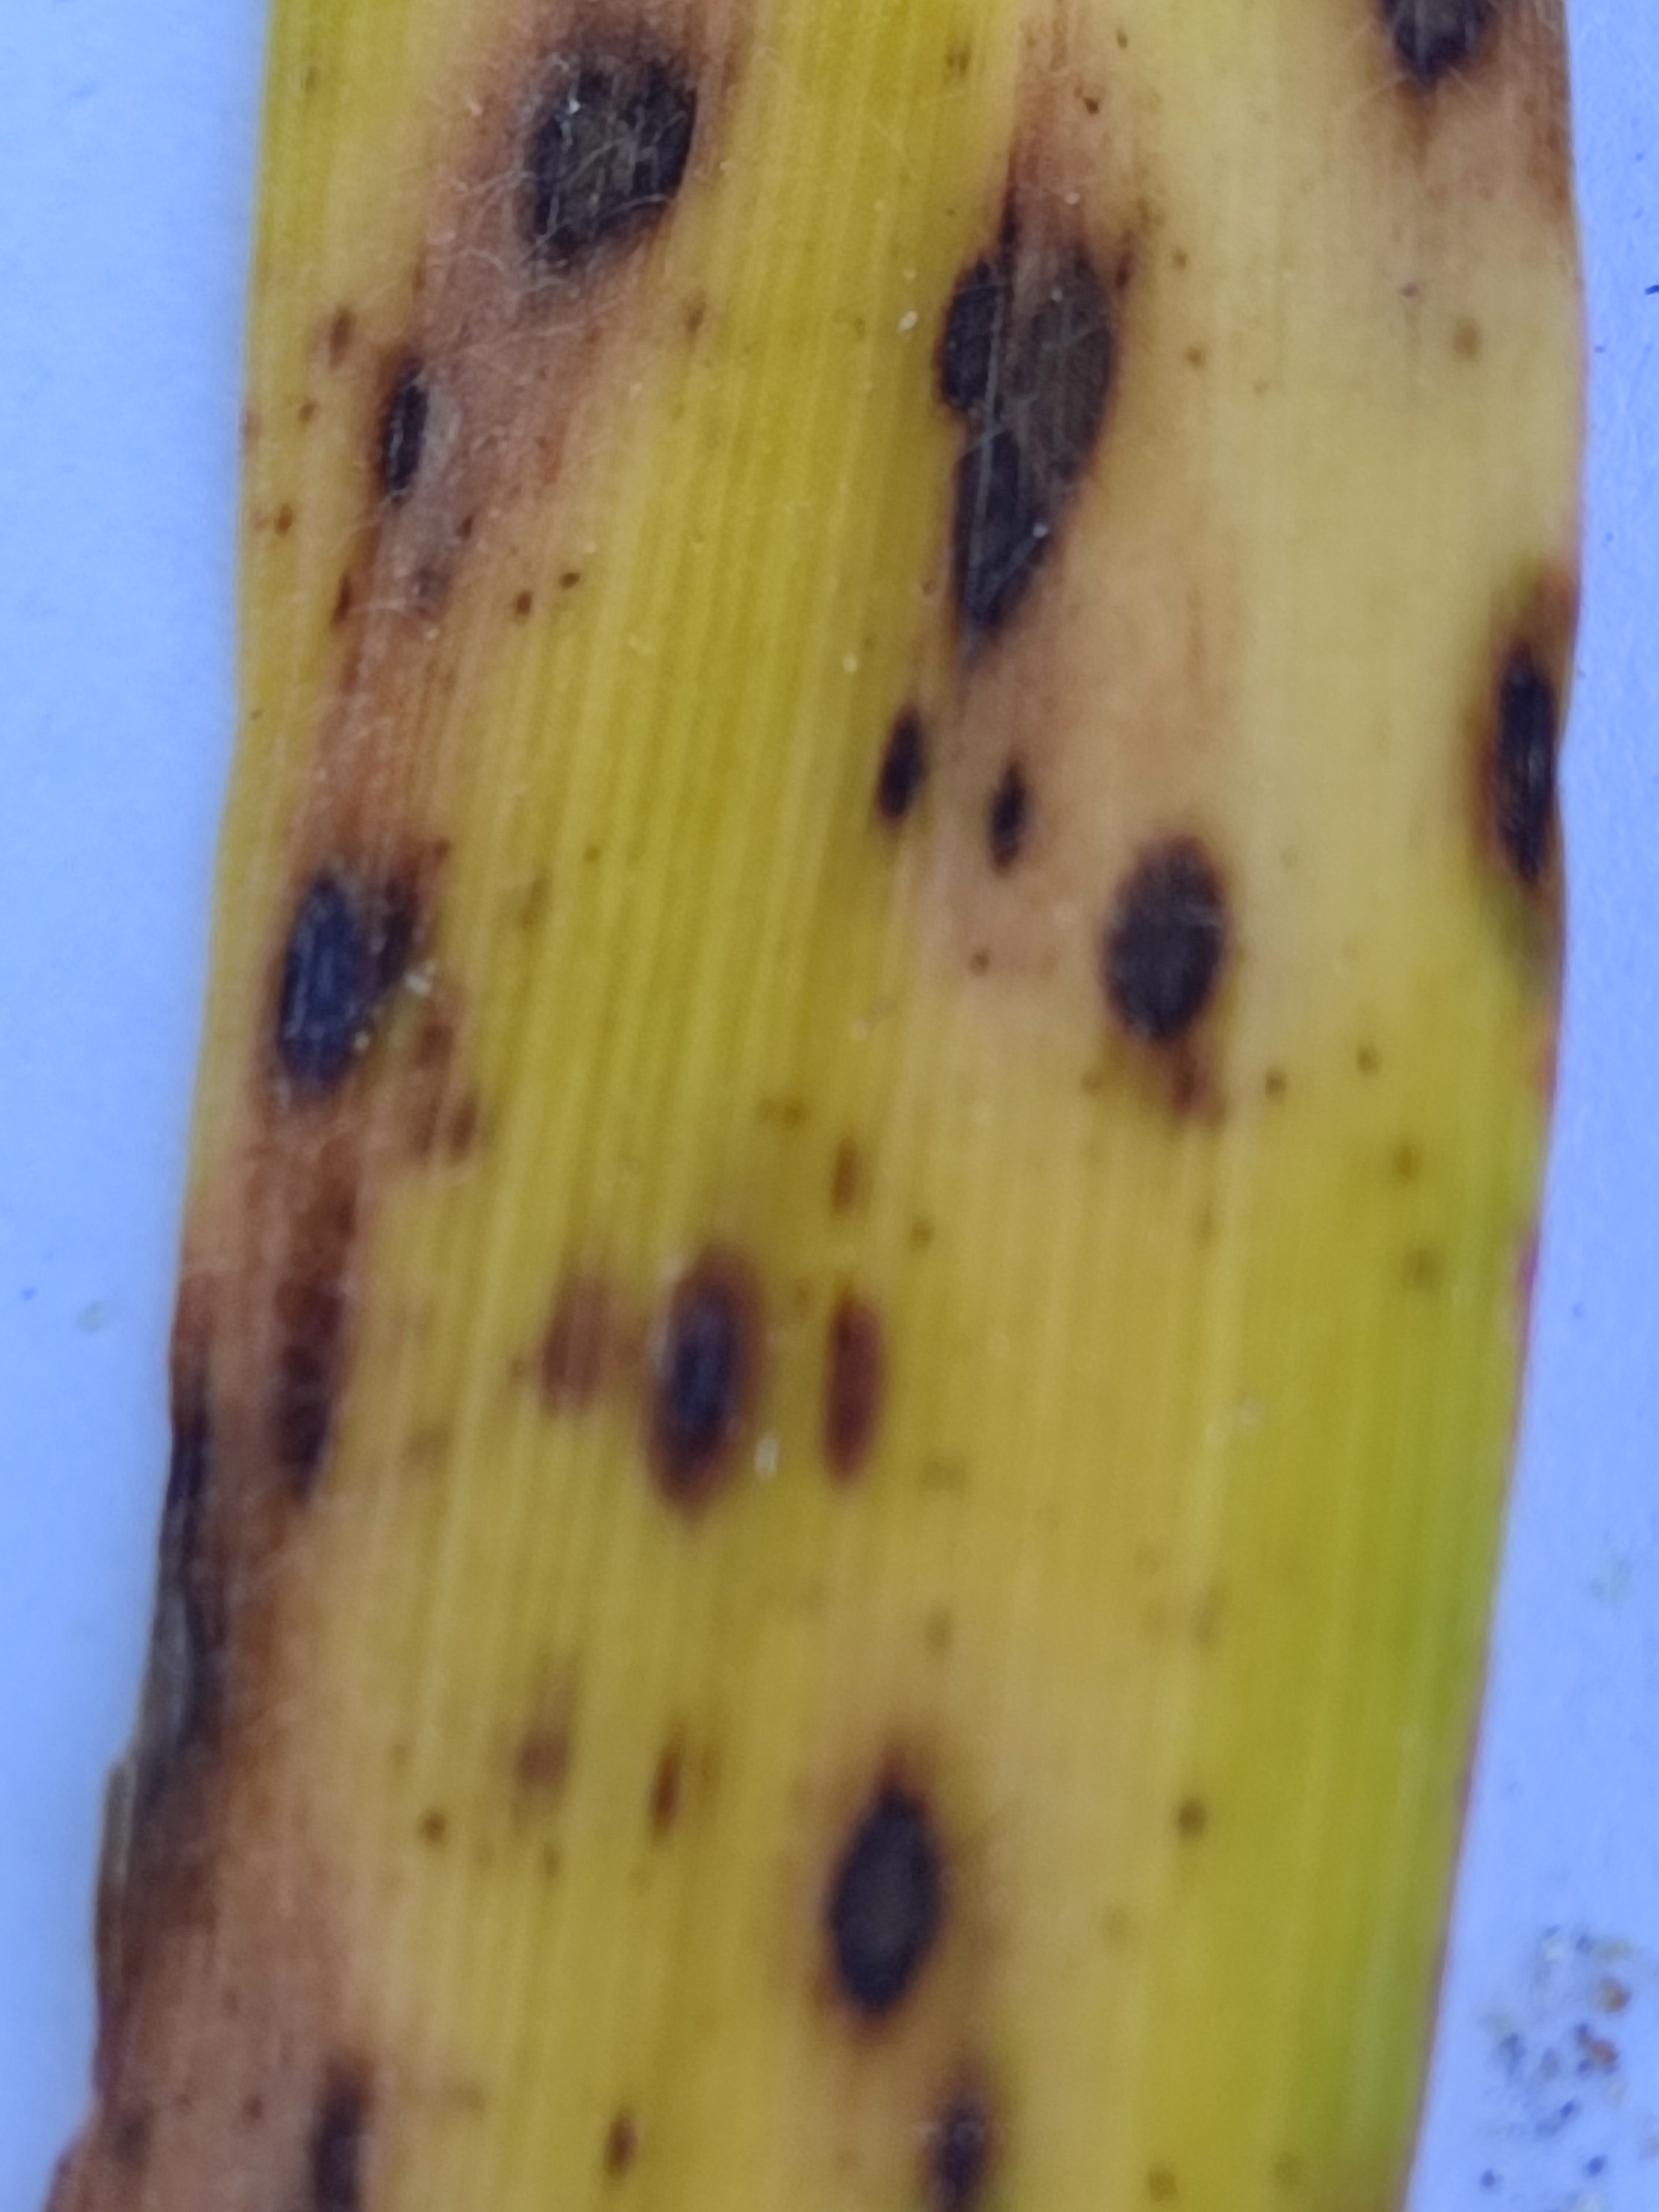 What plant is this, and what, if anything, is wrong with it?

pearl millet, pyricularia sp.
